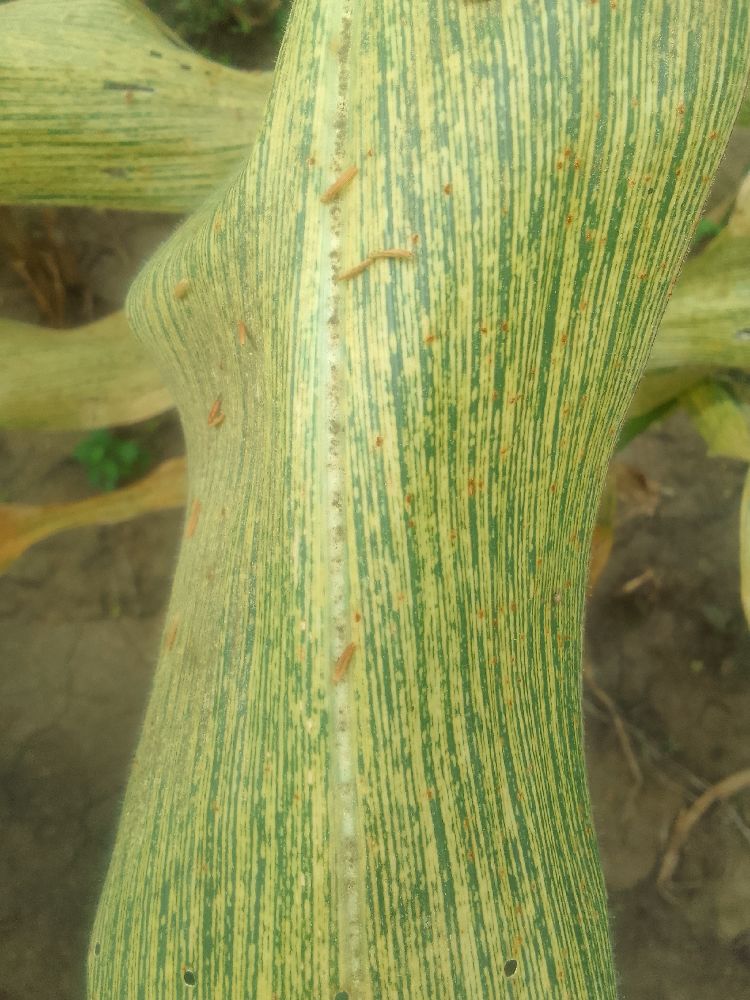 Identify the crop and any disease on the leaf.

maize, maize streak virus
